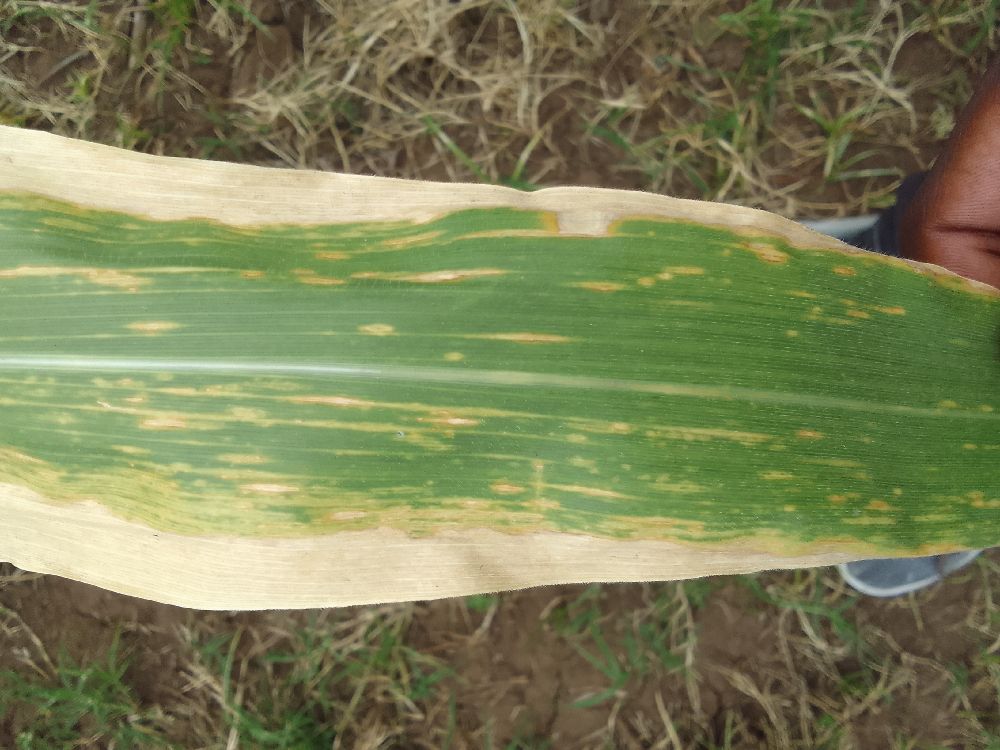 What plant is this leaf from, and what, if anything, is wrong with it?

maize, maize lethal necrosis
